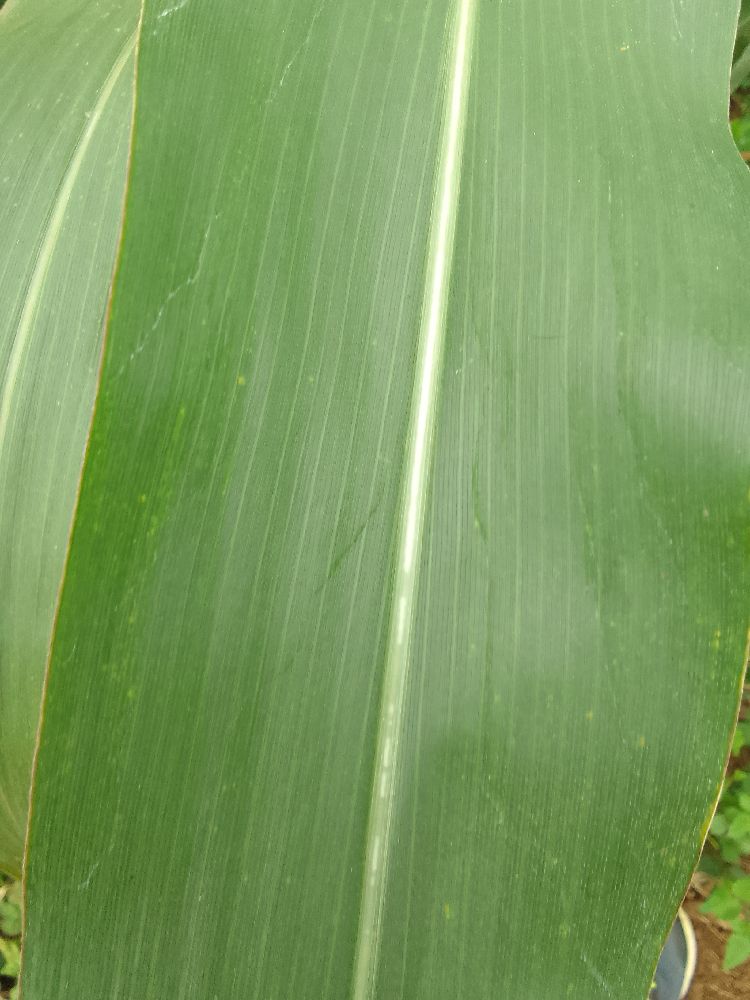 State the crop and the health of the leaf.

maize, healthy
